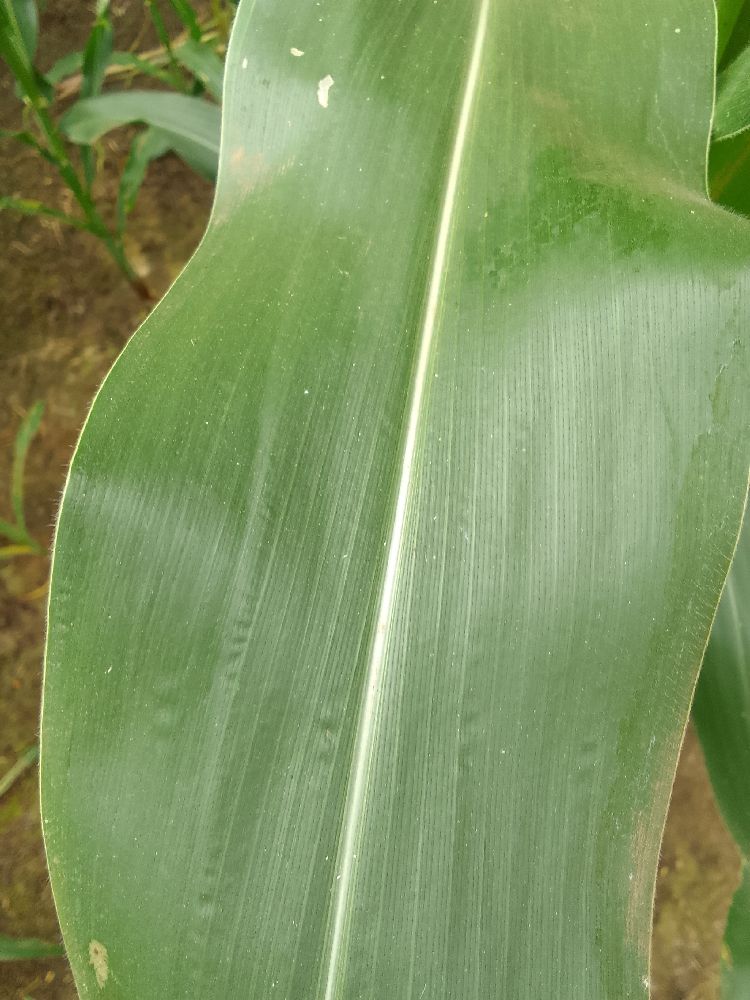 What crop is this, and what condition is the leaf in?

maize, healthy
